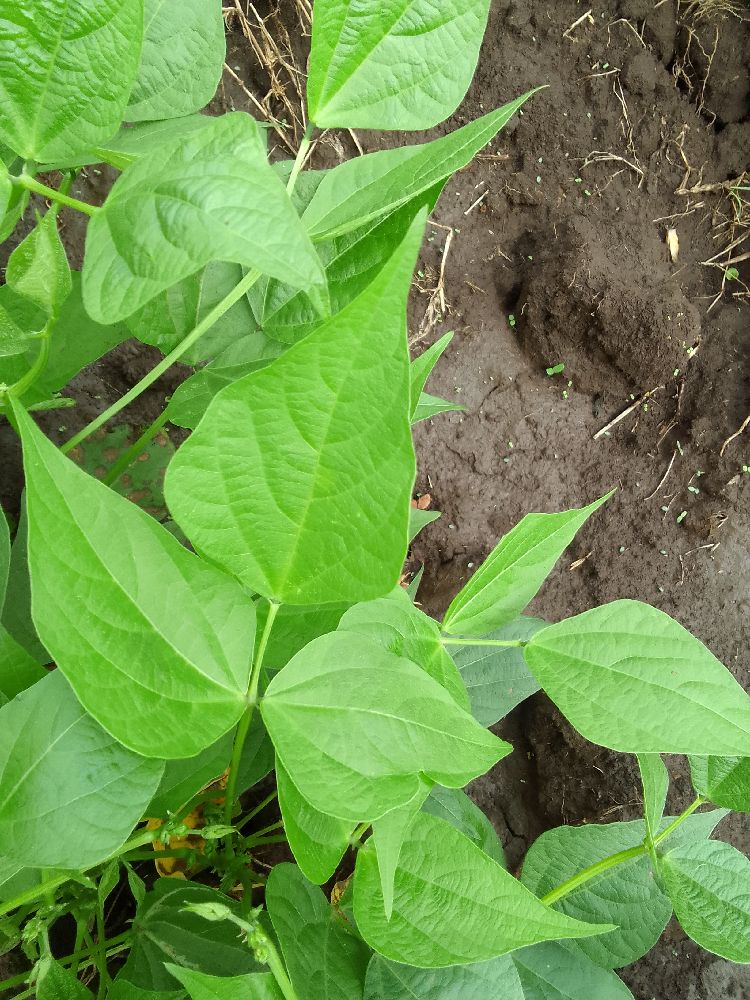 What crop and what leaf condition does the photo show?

common bean, healthy
